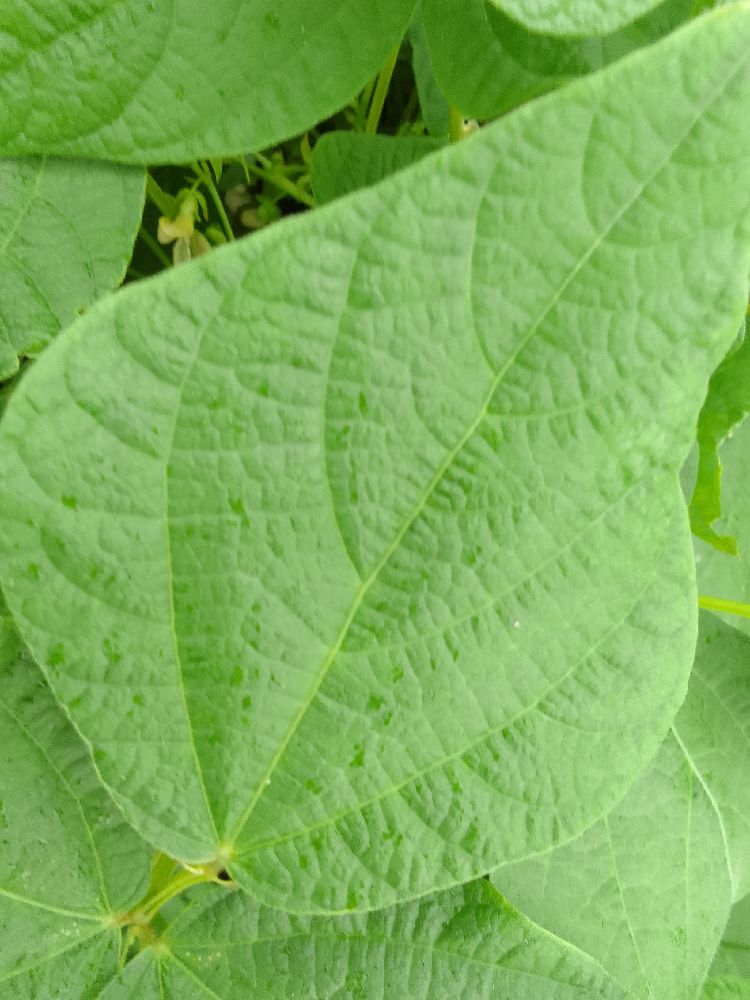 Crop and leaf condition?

common bean, healthy
